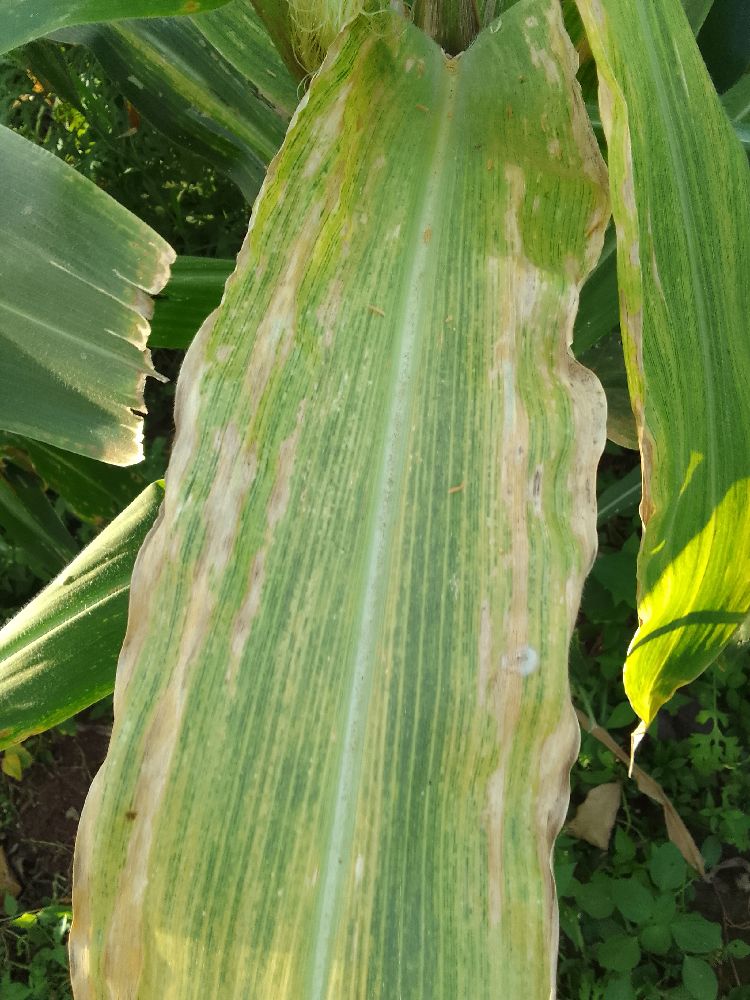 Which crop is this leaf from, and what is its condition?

maize, maize lethal necrosis
